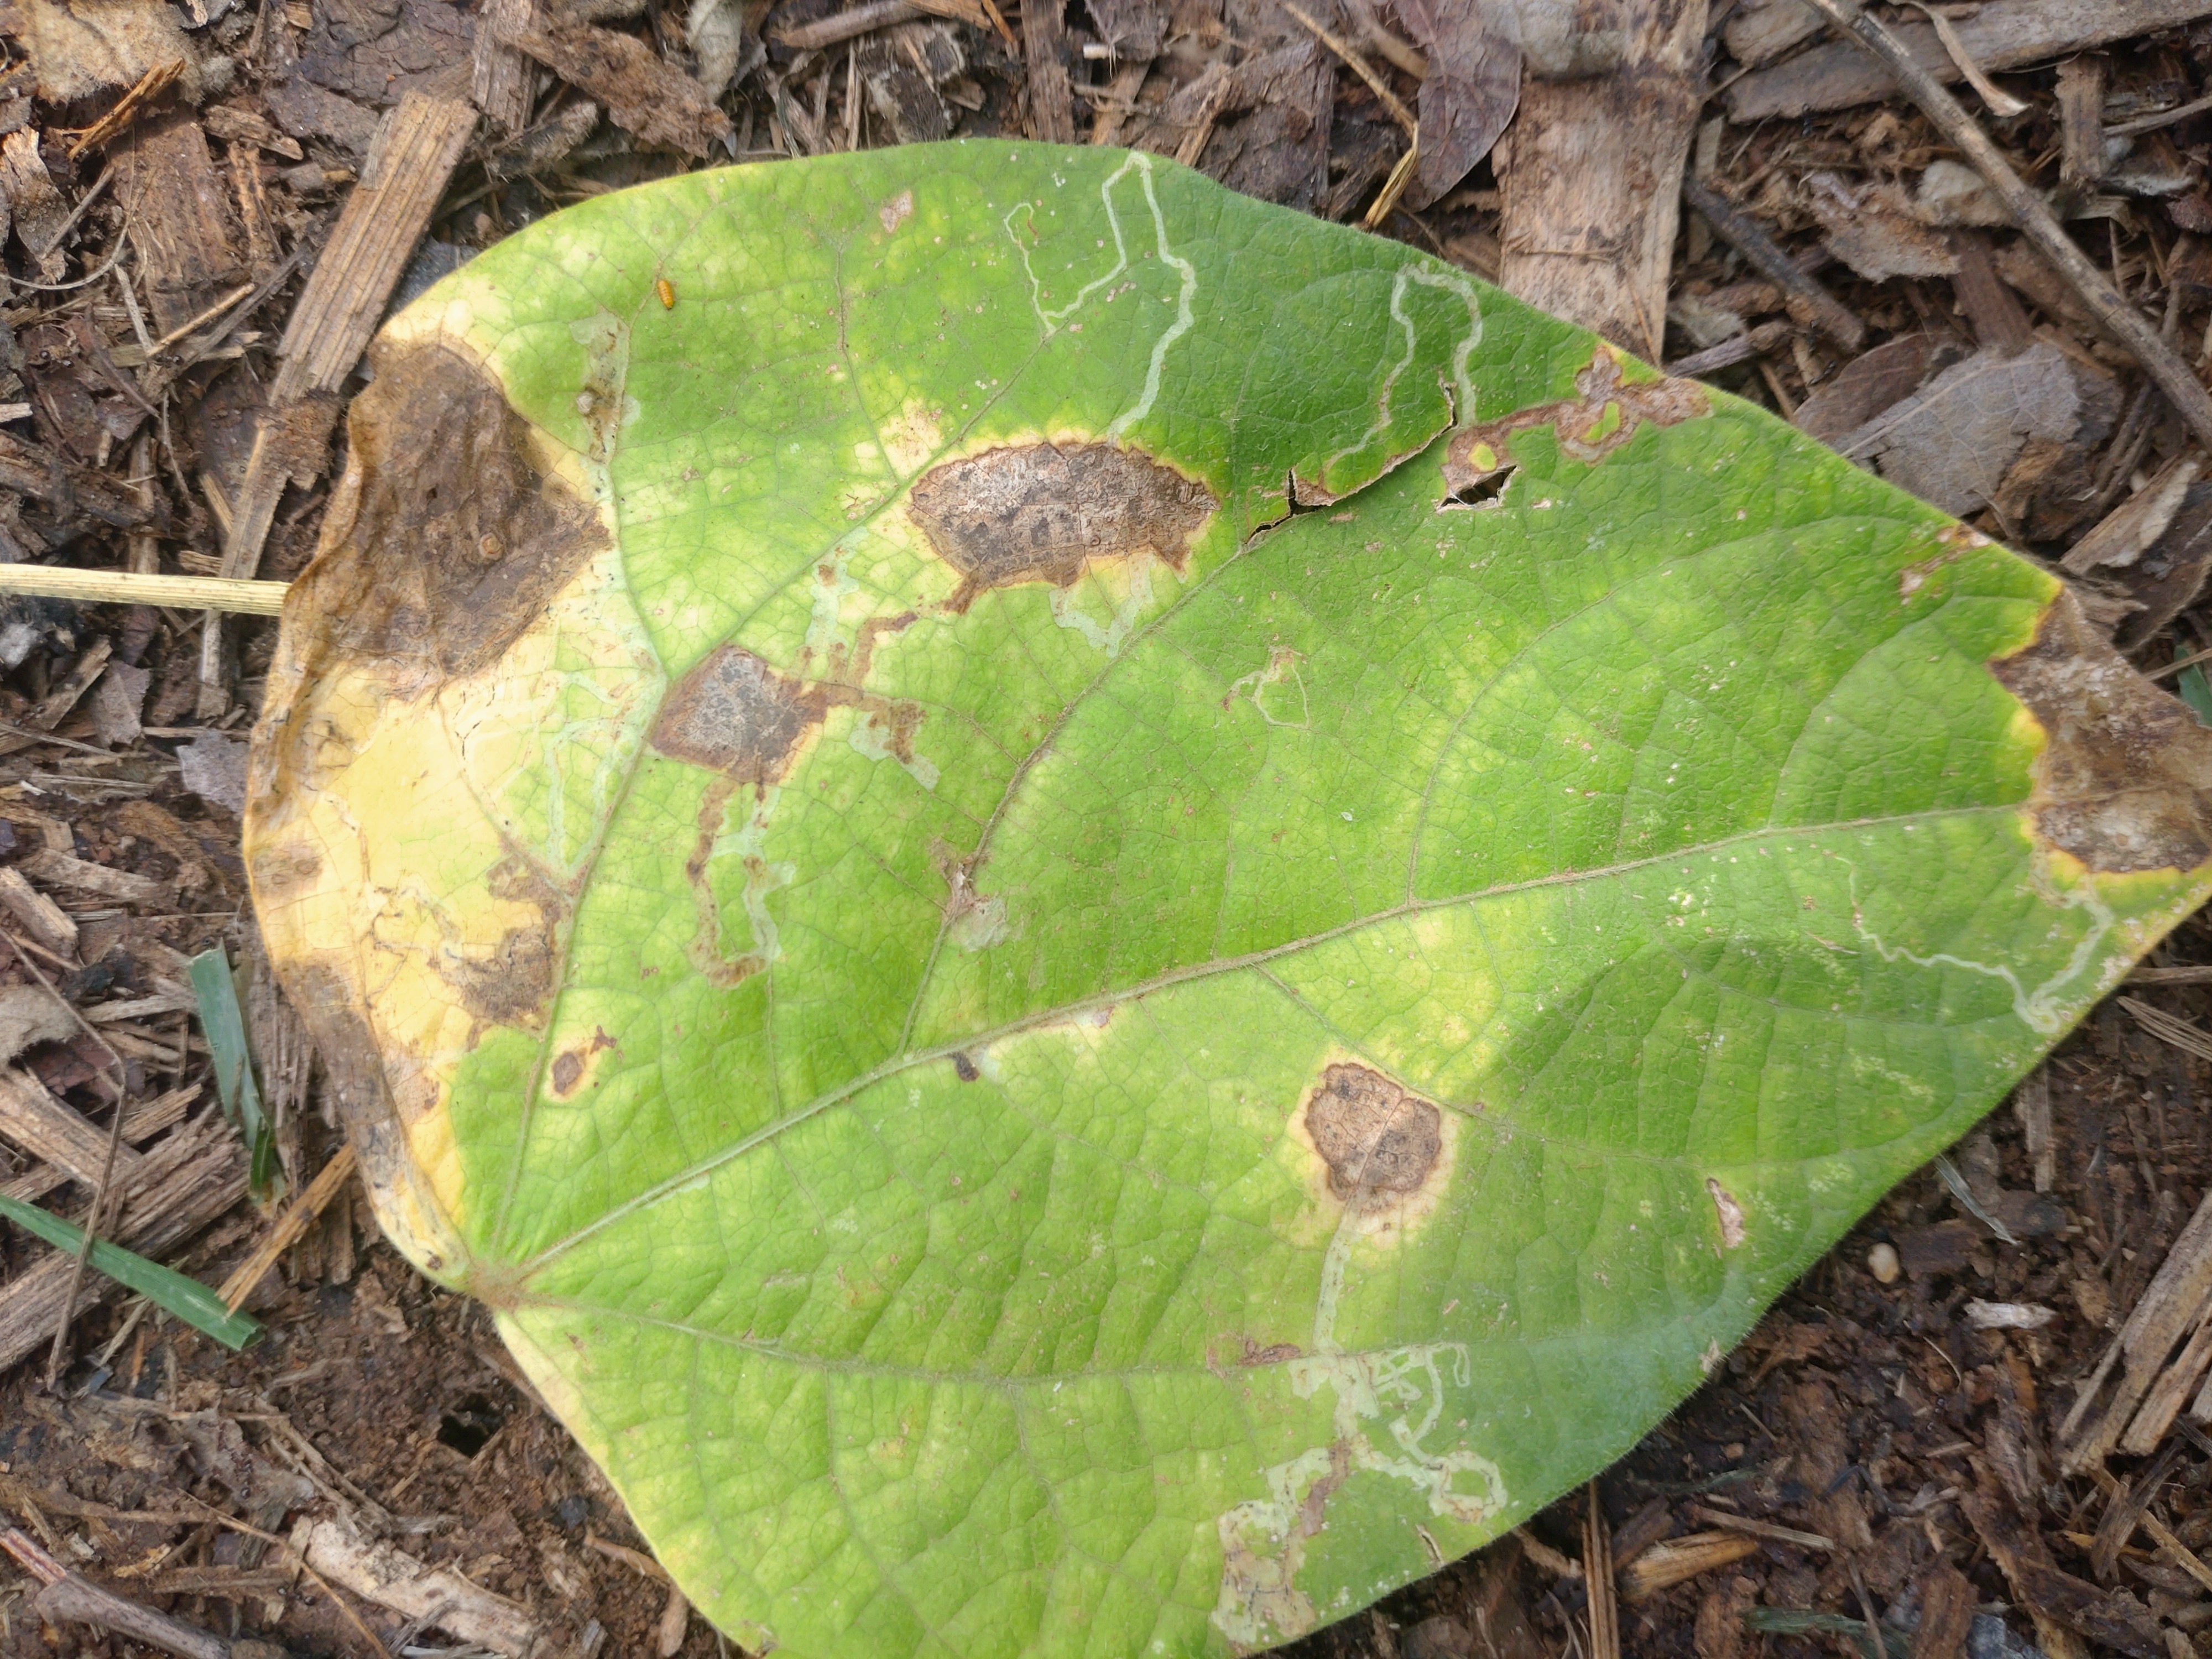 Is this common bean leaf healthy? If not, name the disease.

anthracnose
